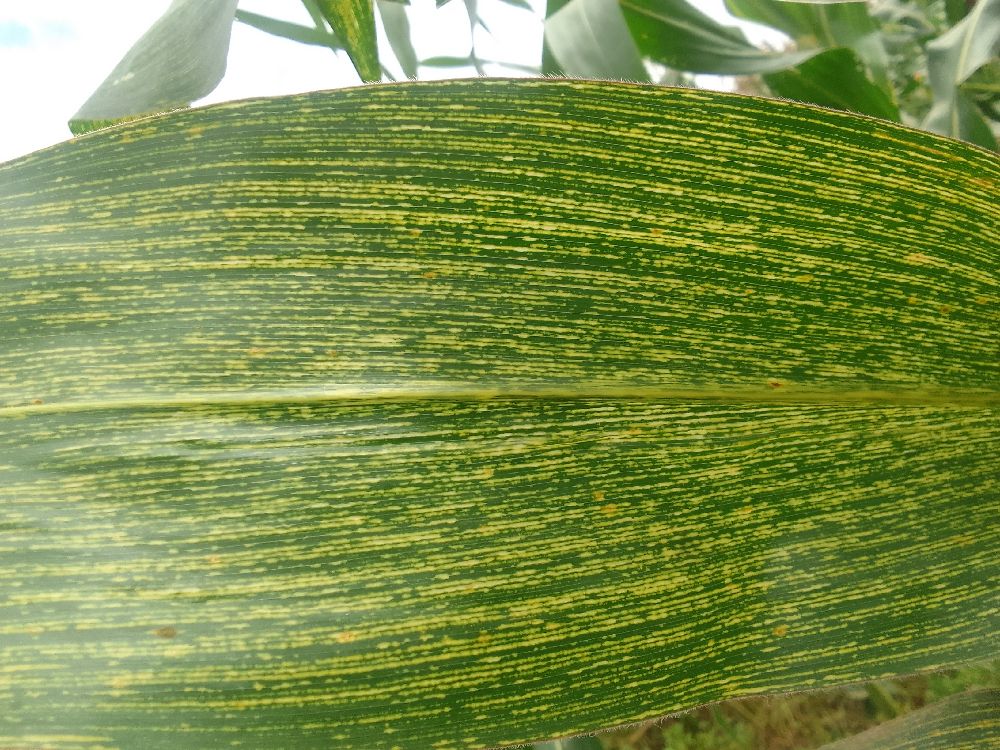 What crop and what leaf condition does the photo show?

maize, maize streak virus
